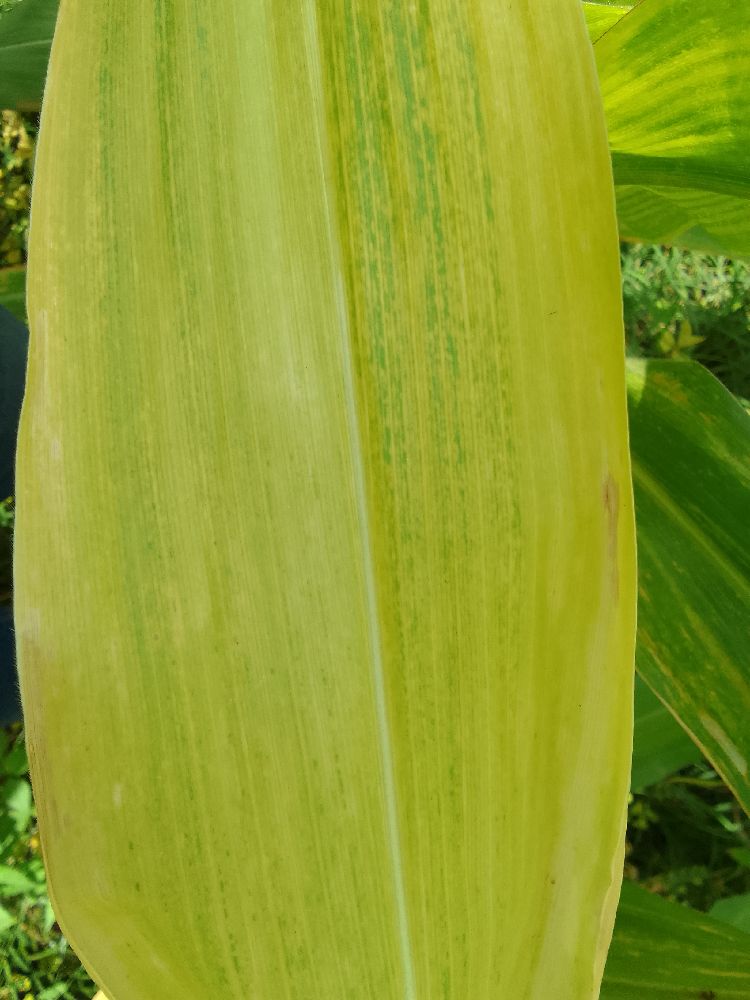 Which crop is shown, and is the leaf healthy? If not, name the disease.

maize, maize lethal necrosis
